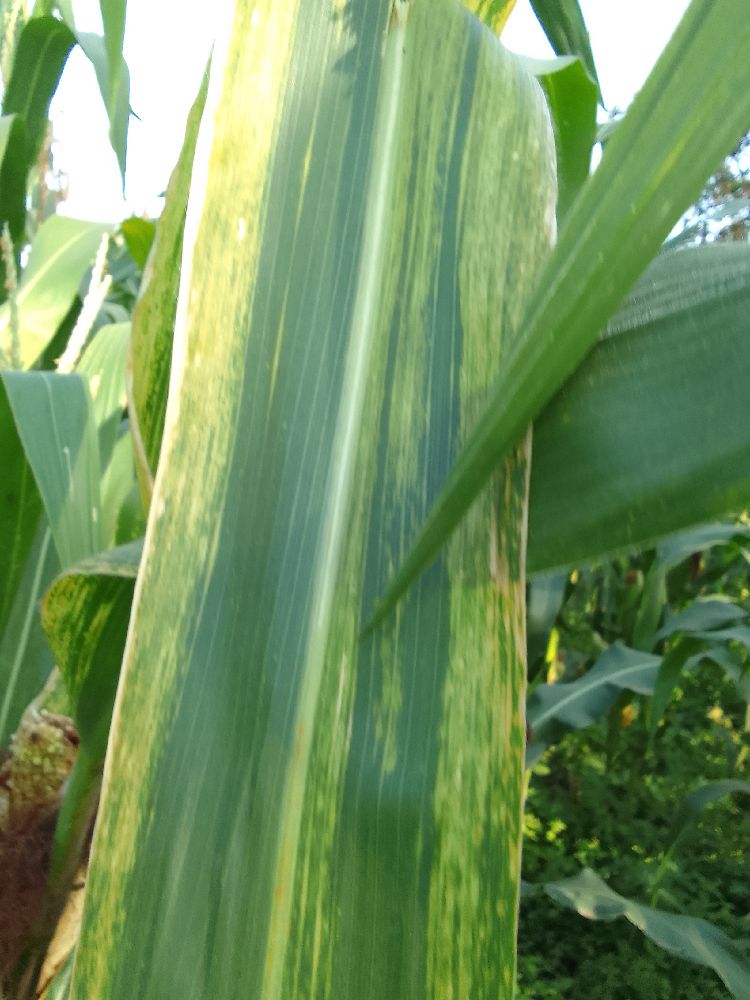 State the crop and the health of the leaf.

maize, maize lethal necrosis
